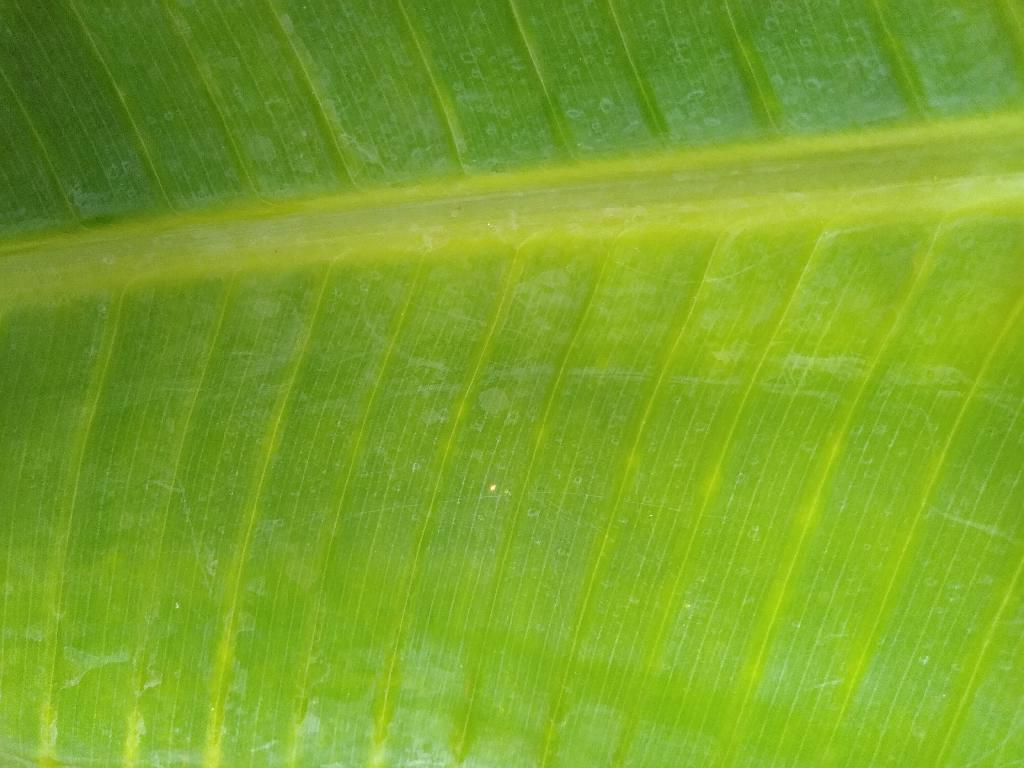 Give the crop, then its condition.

banana, healthy
